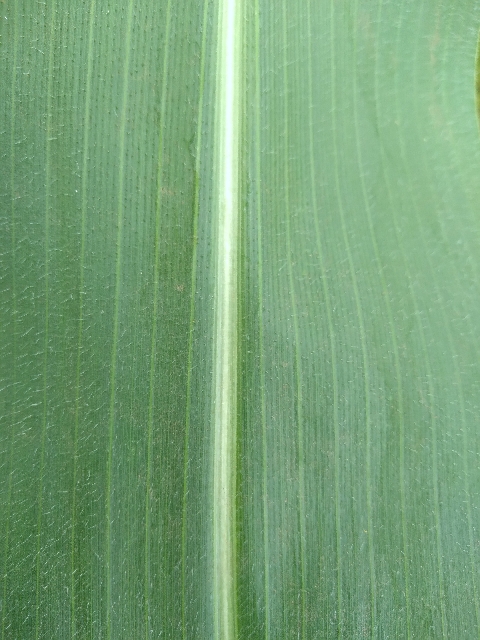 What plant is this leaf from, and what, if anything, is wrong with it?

maize, healthy
